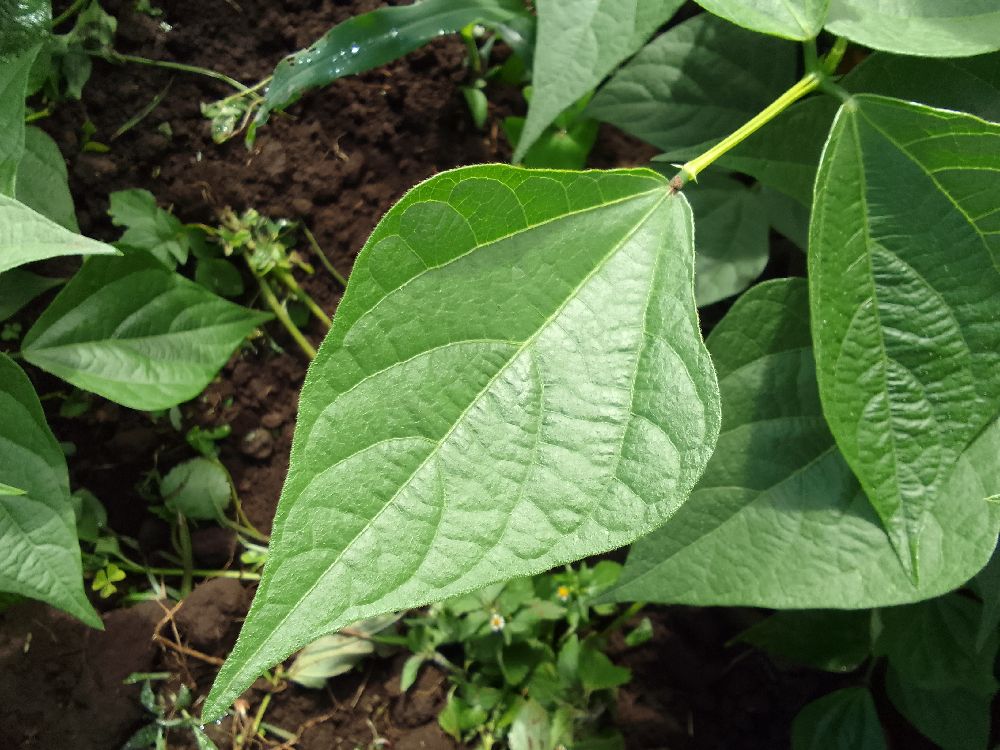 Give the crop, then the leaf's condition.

common bean, healthy
